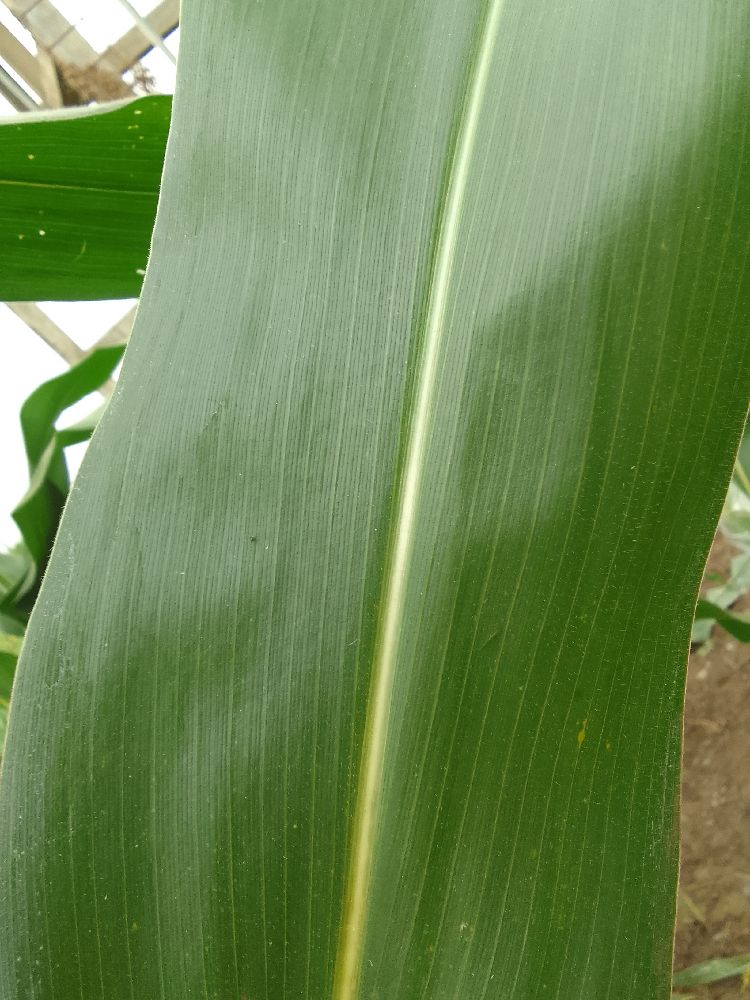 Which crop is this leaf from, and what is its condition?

maize, healthy
